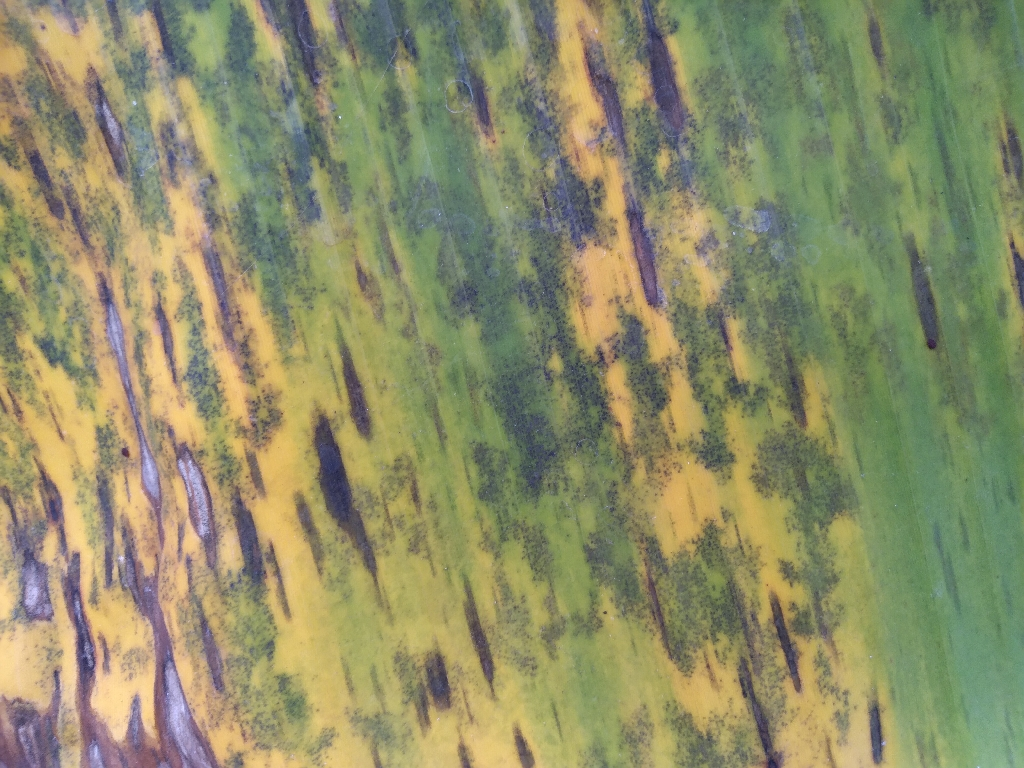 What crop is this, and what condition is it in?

banana, black sigatoka
